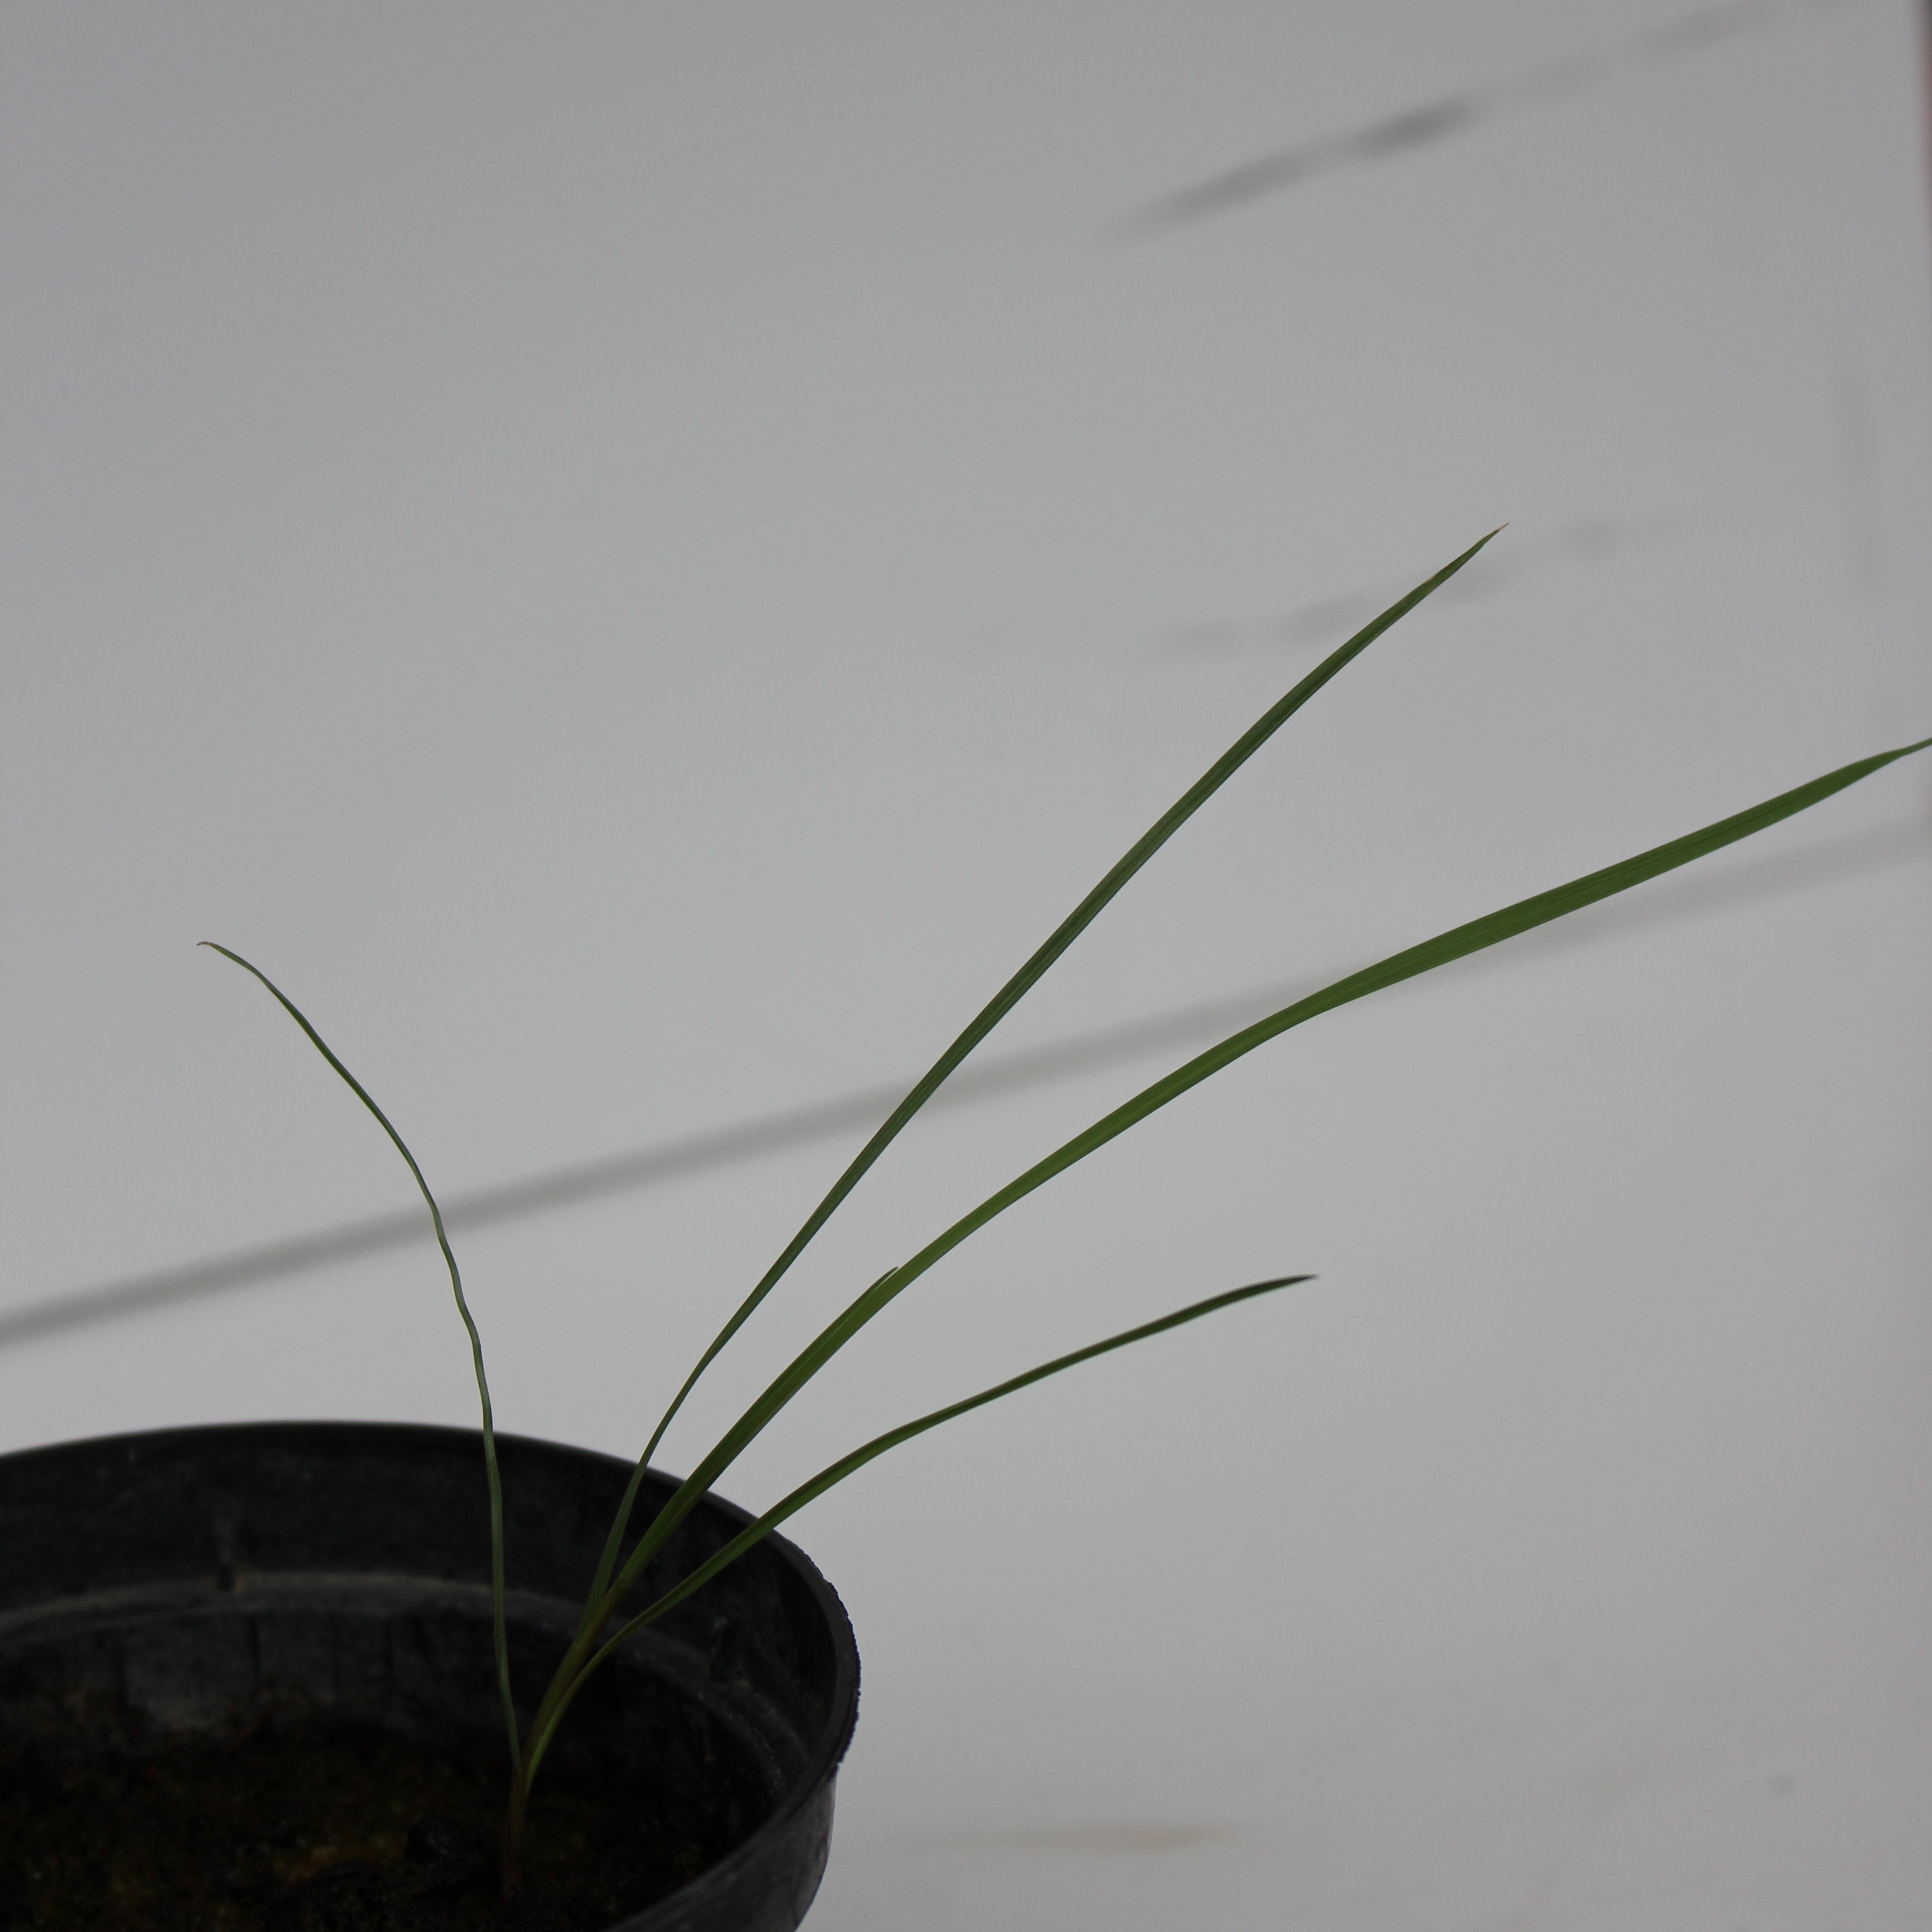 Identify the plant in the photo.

Lolium multiflorum
